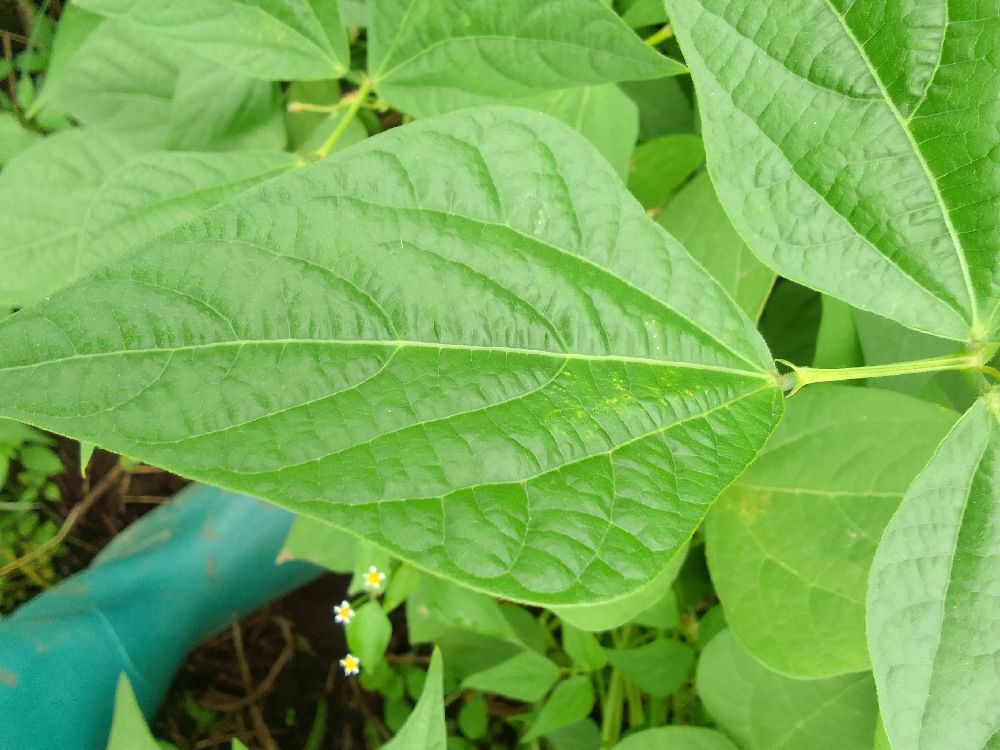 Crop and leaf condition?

common bean, healthy
